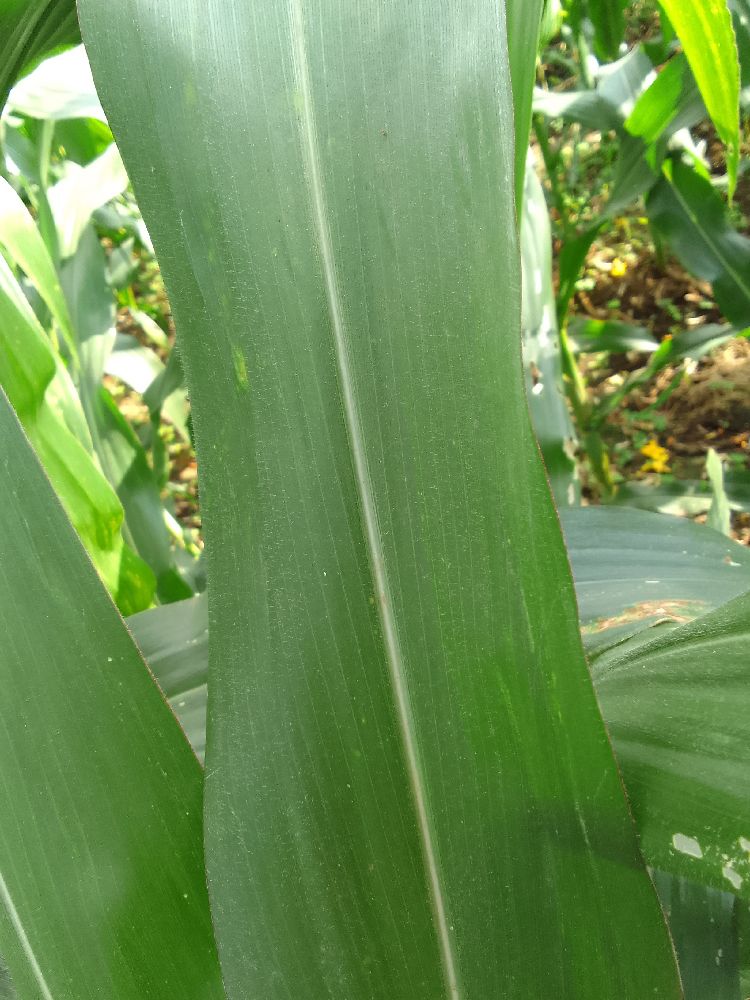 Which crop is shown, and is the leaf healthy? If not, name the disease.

maize, healthy
